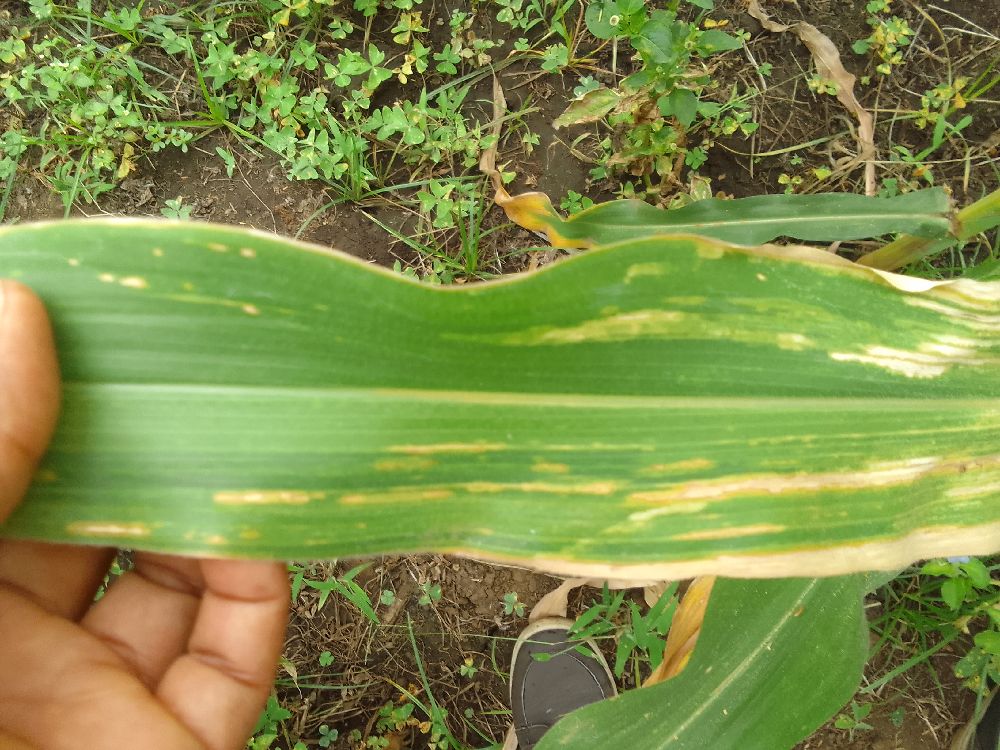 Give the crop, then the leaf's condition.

maize, maize lethal necrosis
